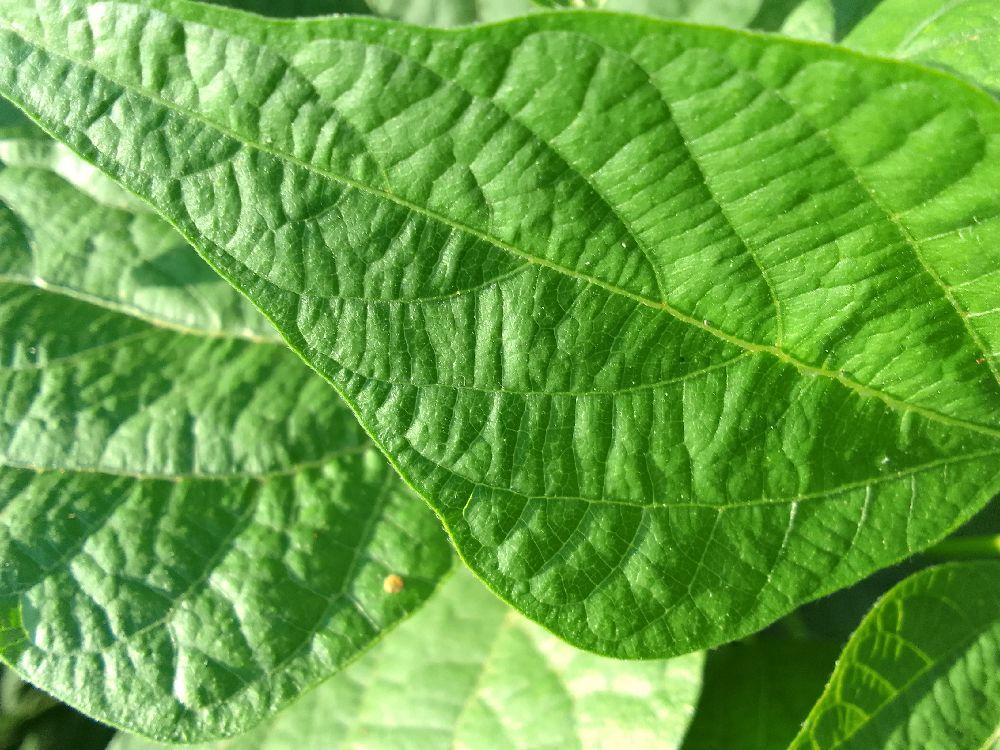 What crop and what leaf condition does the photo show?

common bean, healthy
